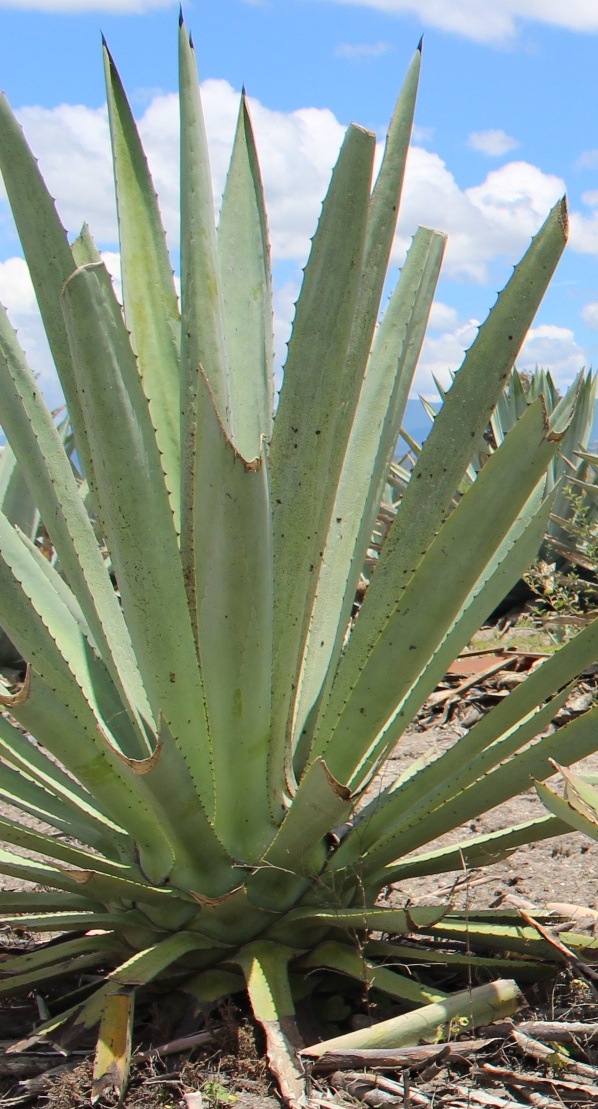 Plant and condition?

agave, yellow
